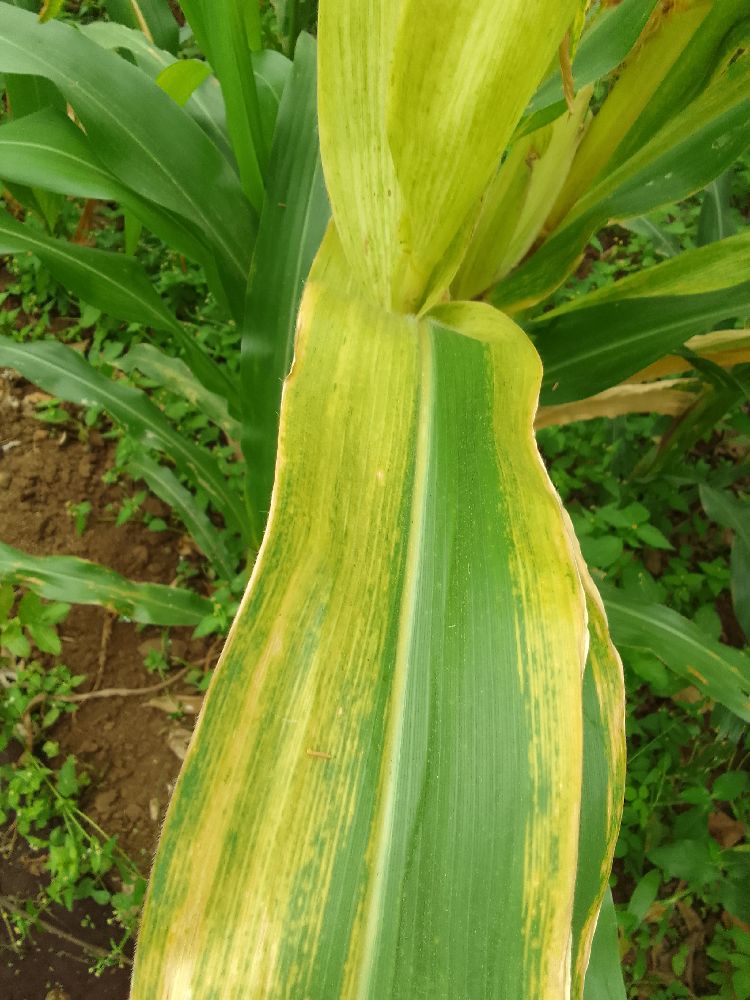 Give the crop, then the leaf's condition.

maize, maize lethal necrosis
